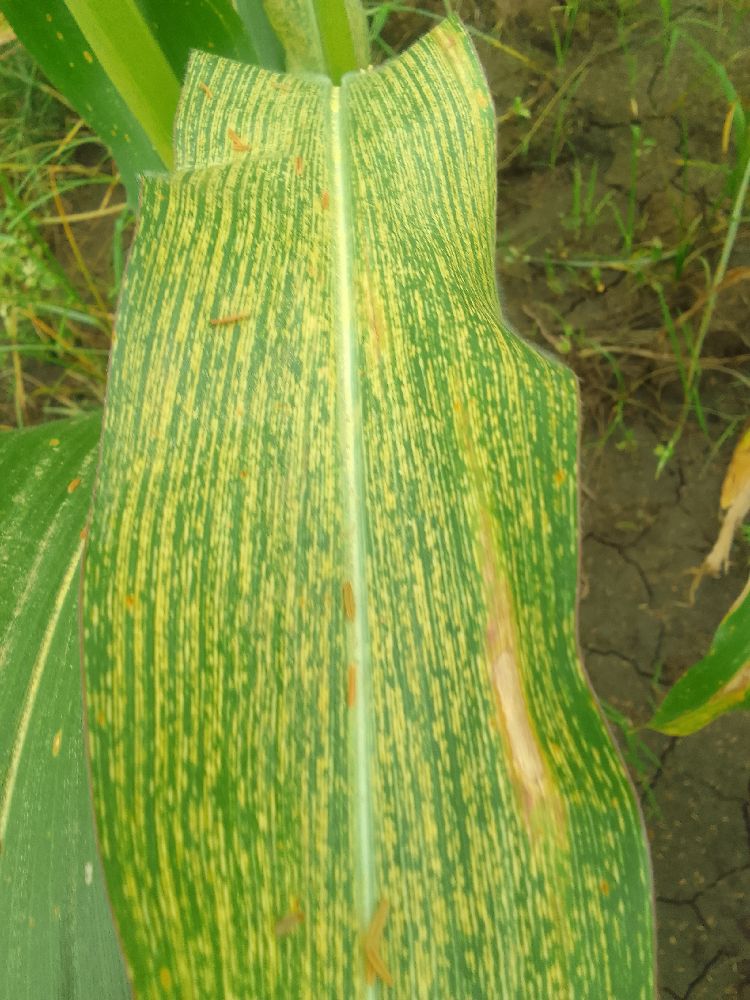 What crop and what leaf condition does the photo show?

maize, maize streak virus
